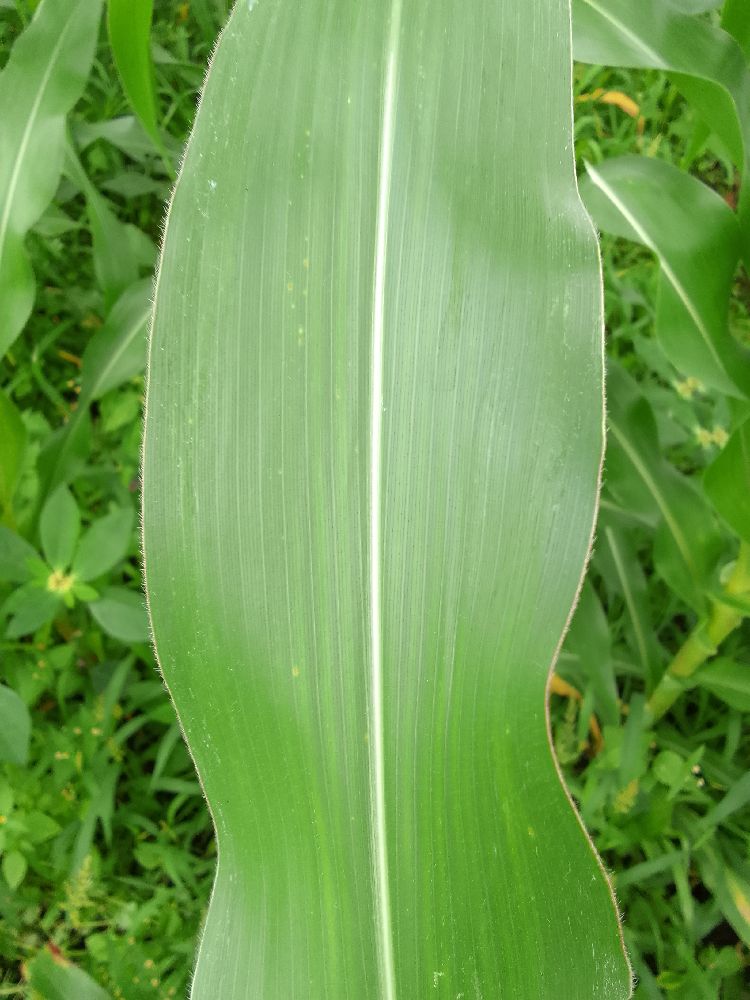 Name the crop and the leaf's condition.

maize, healthy
